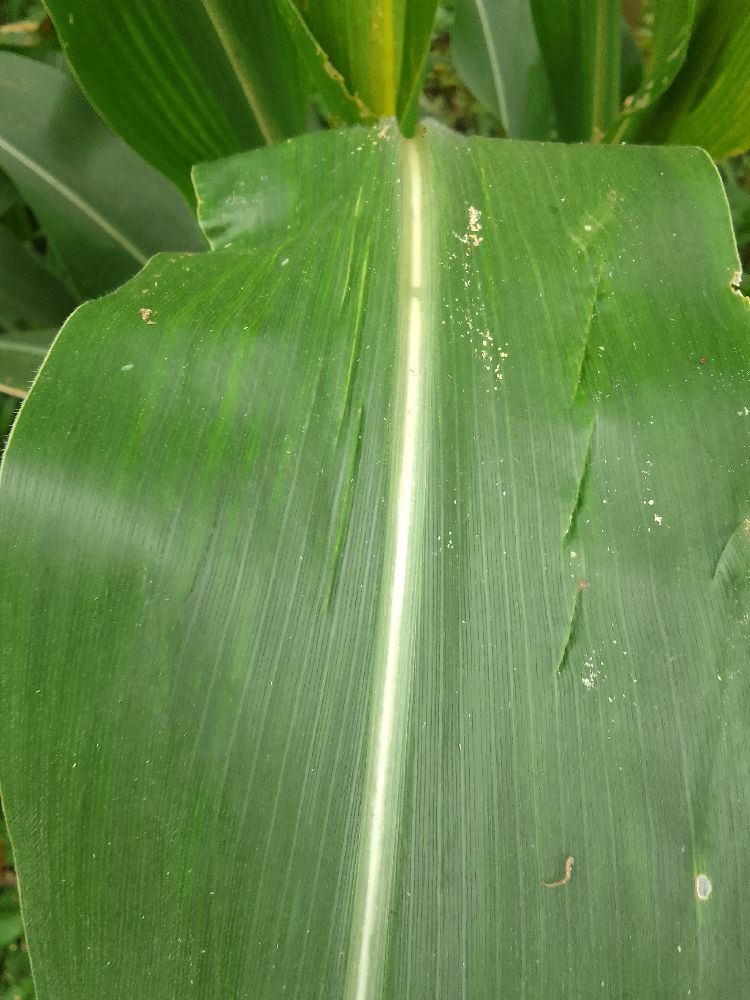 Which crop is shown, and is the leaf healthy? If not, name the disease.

maize, healthy
